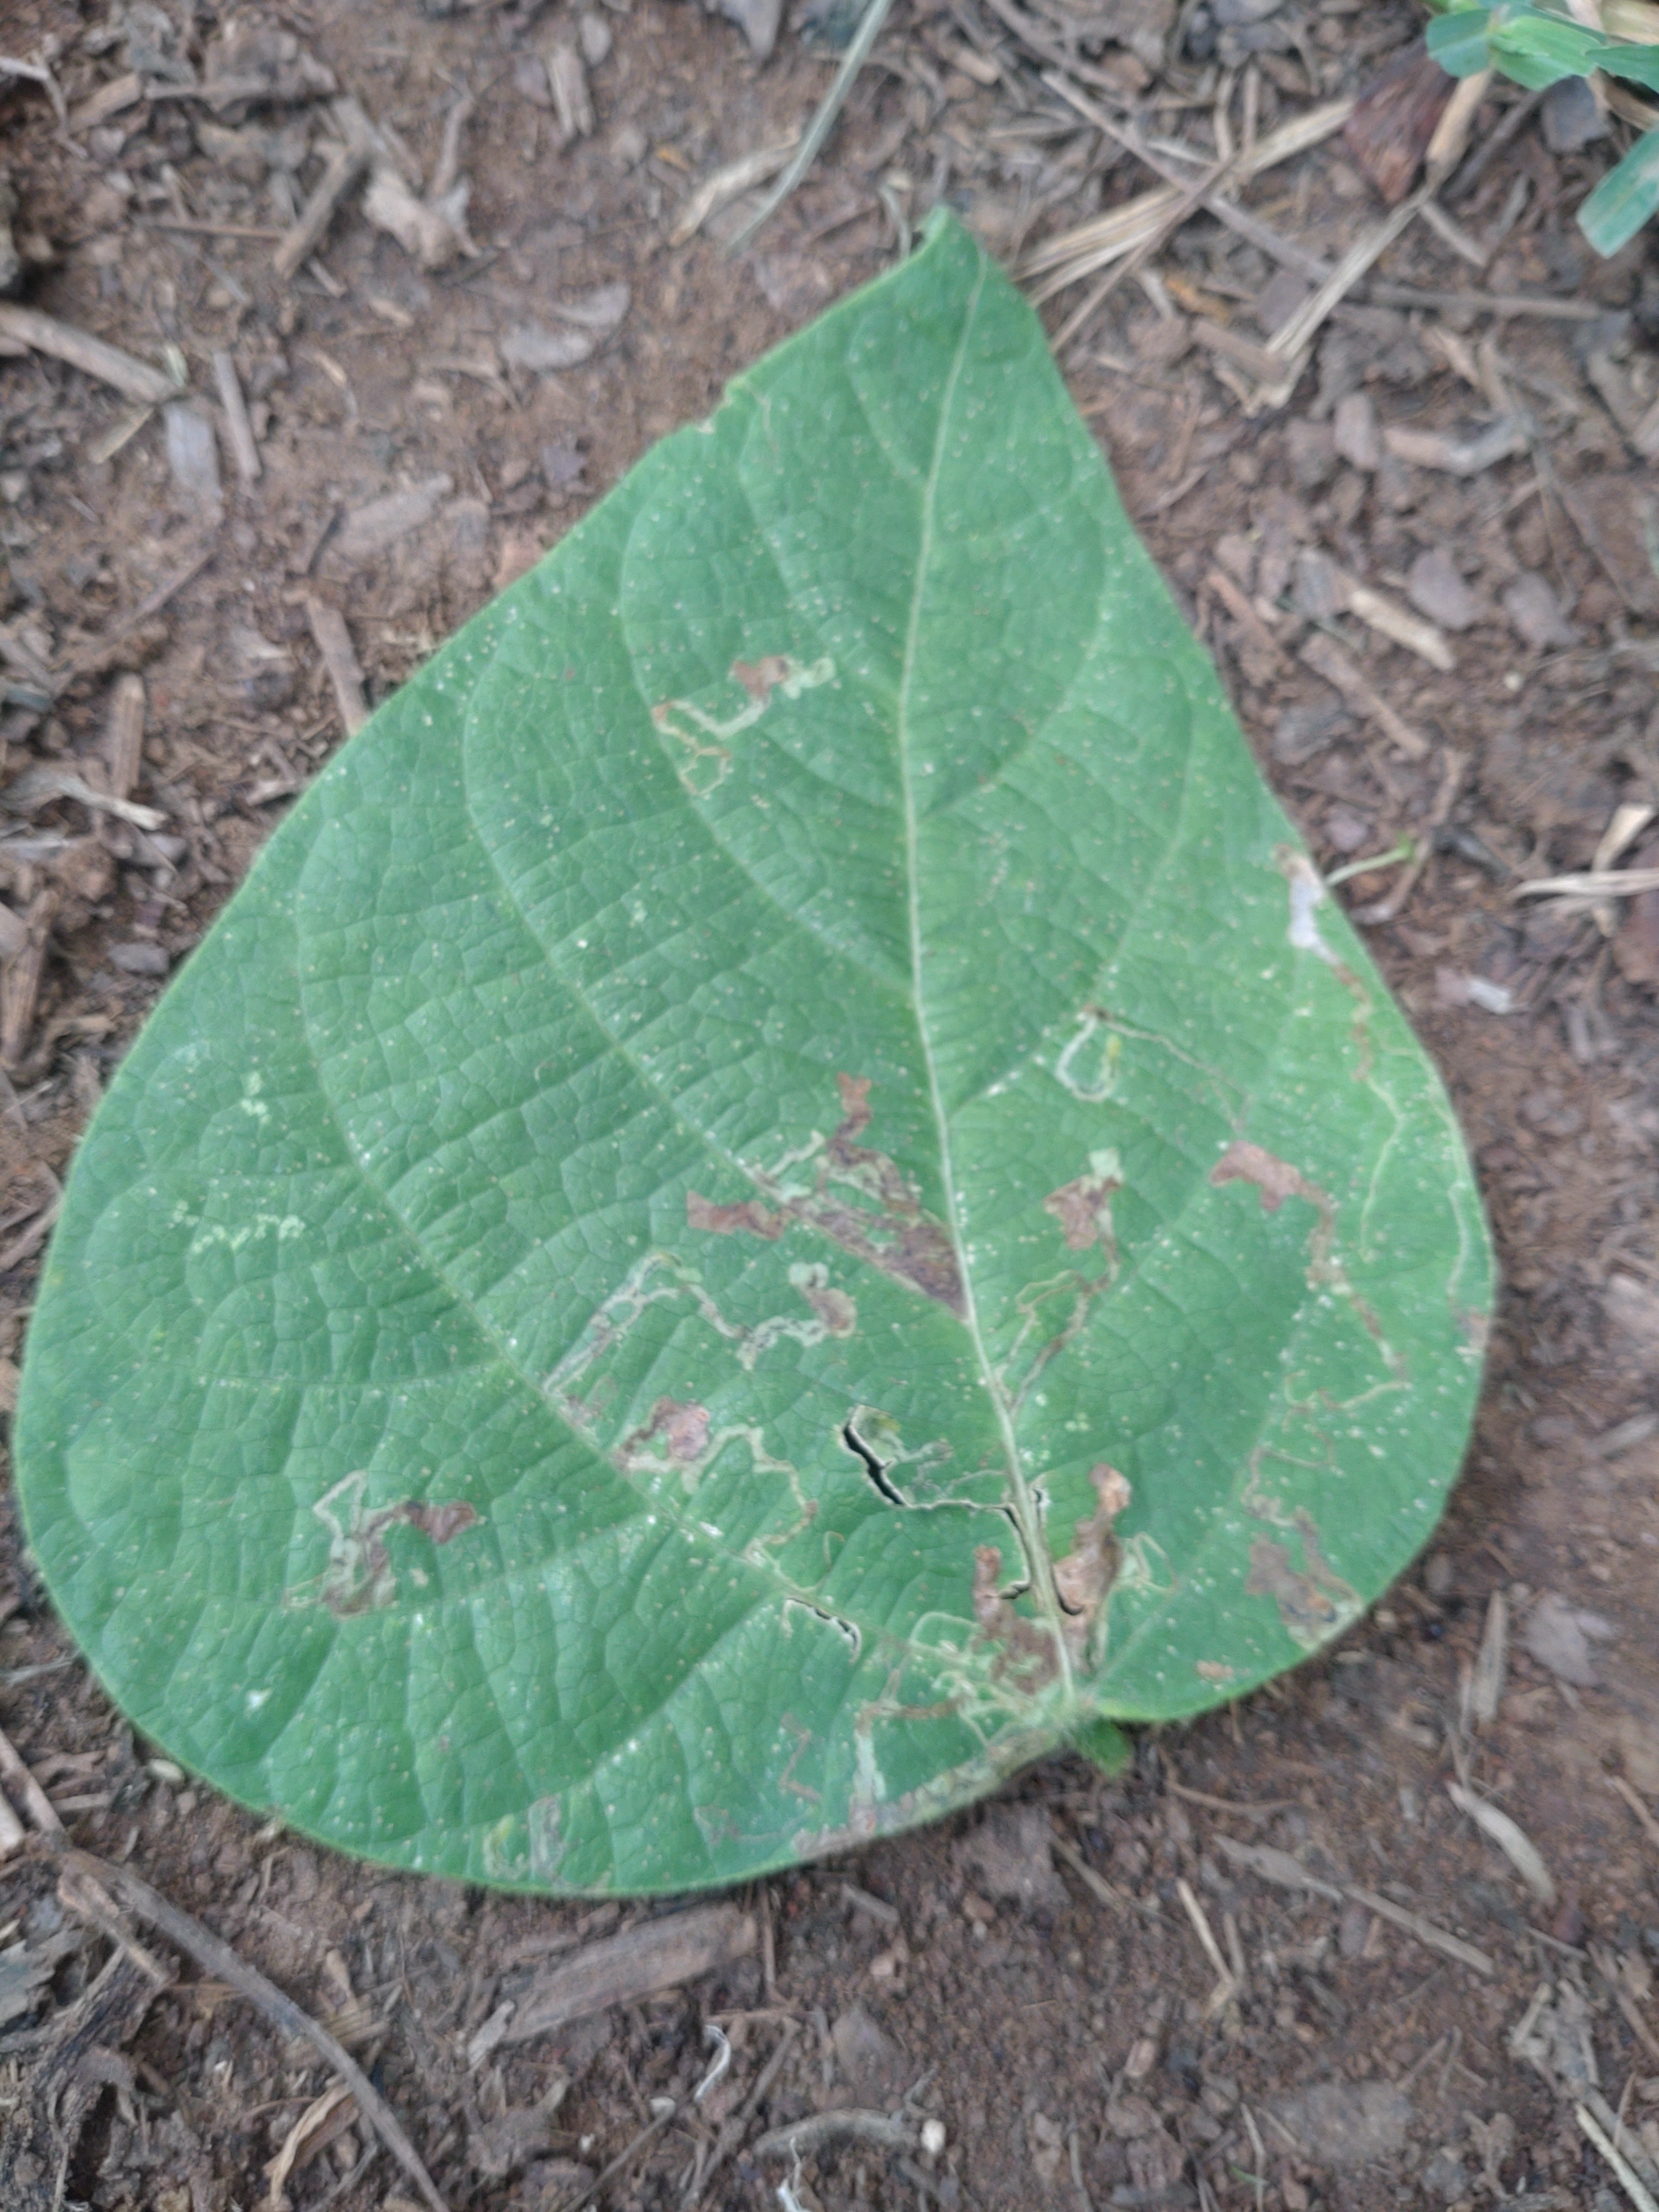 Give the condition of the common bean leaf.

anthracnose
